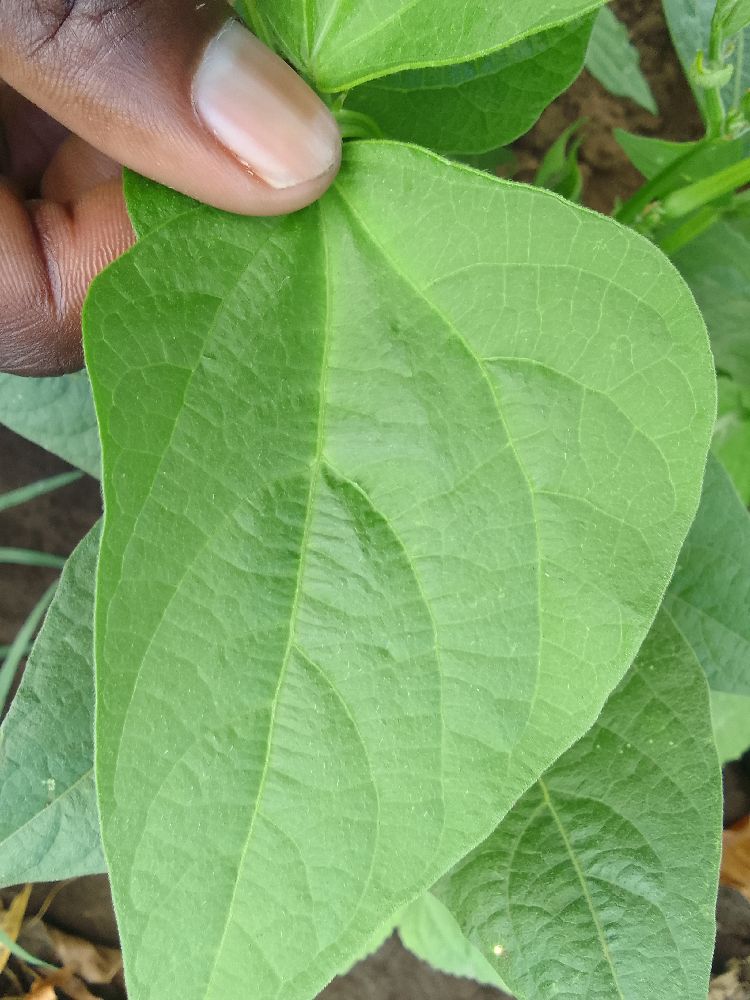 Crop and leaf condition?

common bean, healthy
